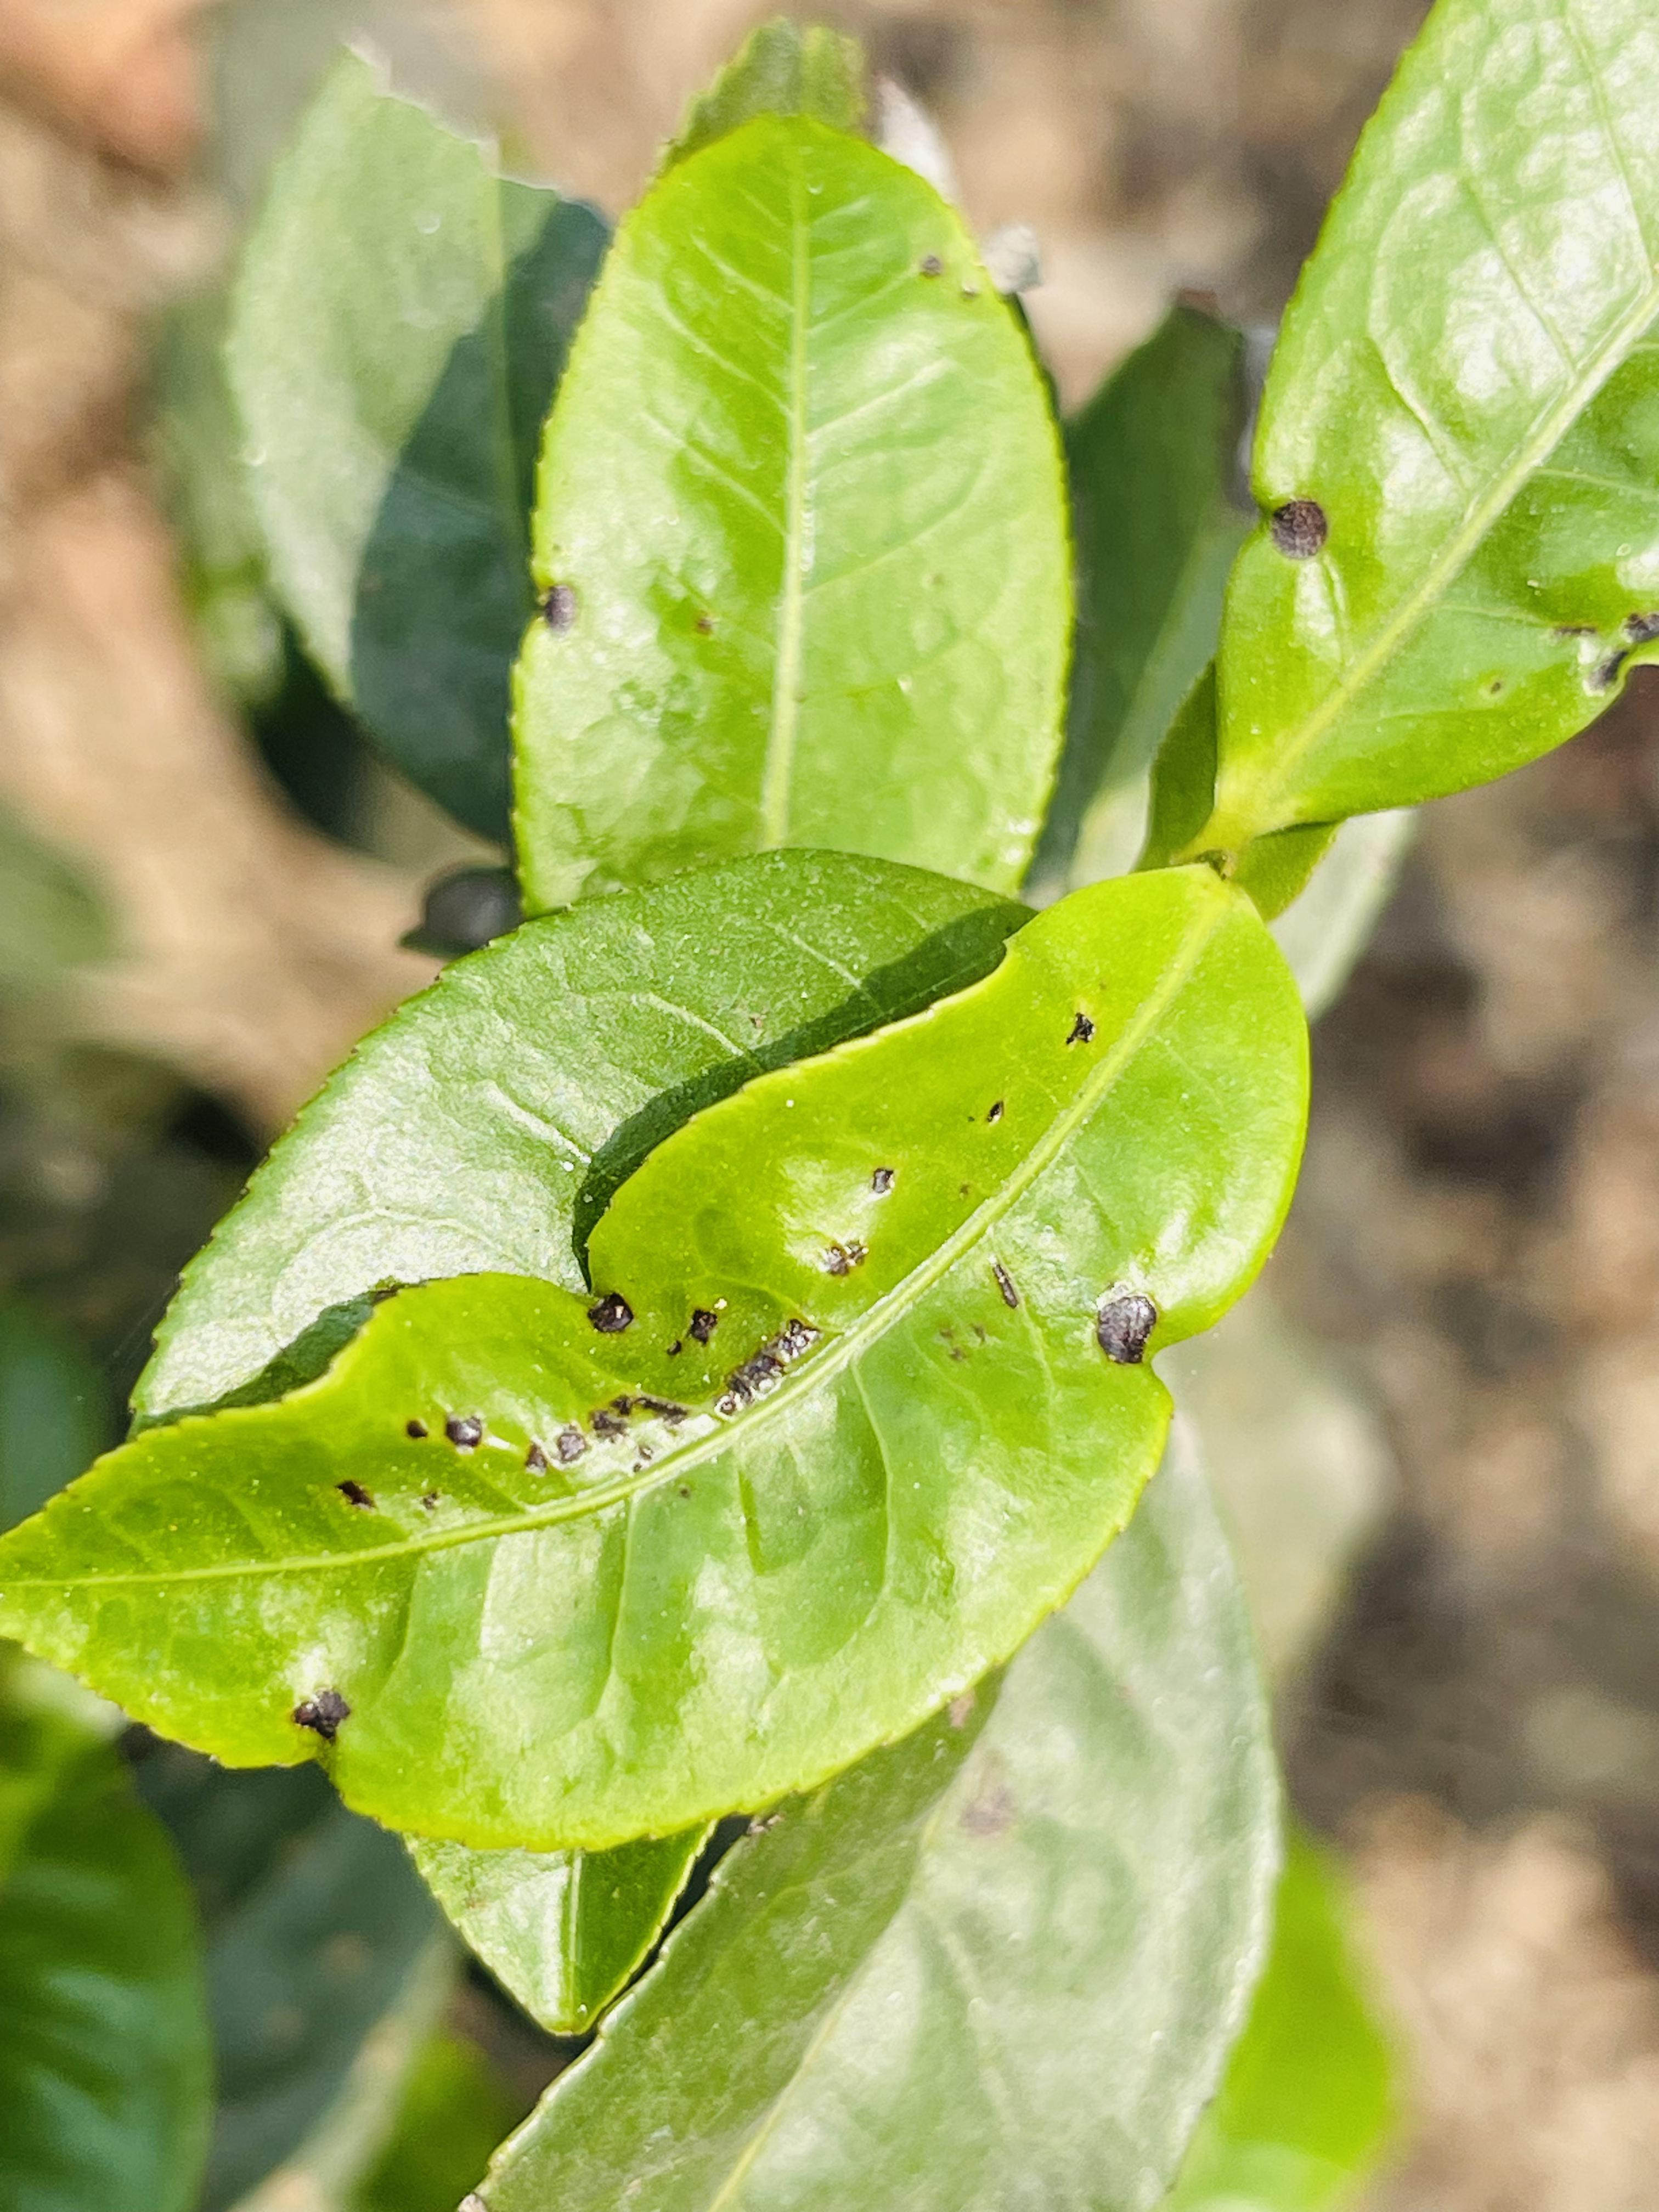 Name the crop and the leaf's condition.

tea, helopeltis
